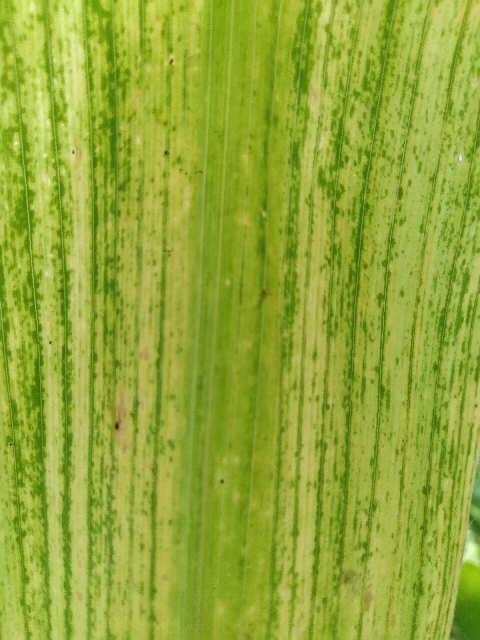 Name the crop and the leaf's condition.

maize, maize lethal necrosis
